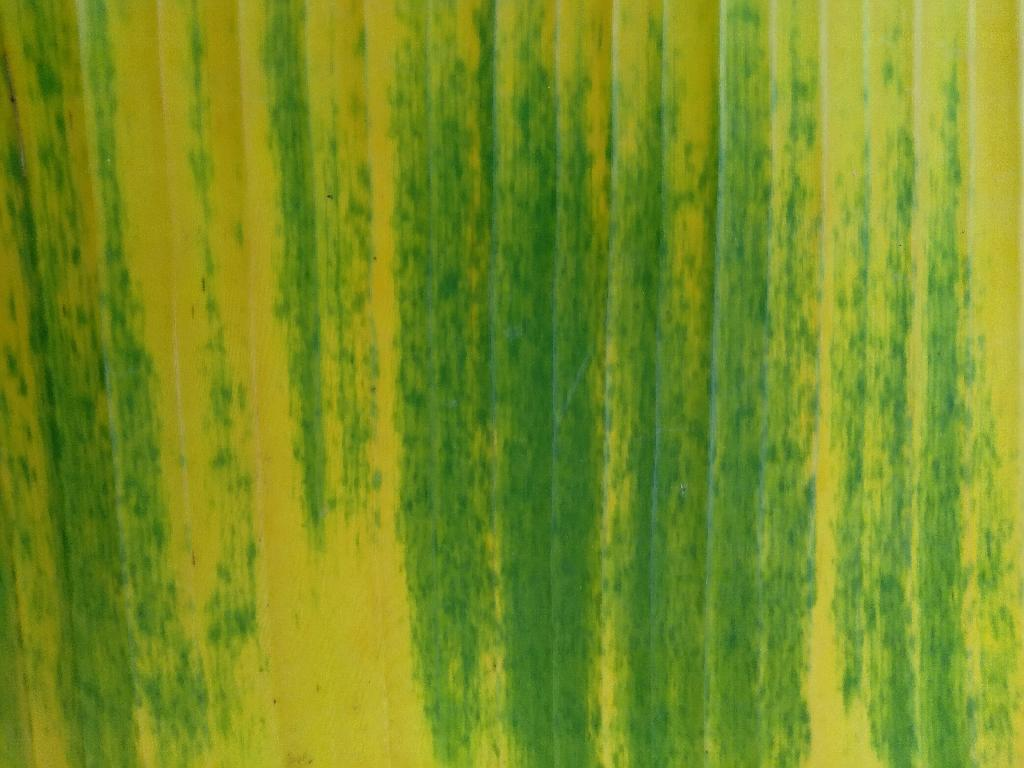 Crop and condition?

banana, fusarium wilt race 1
